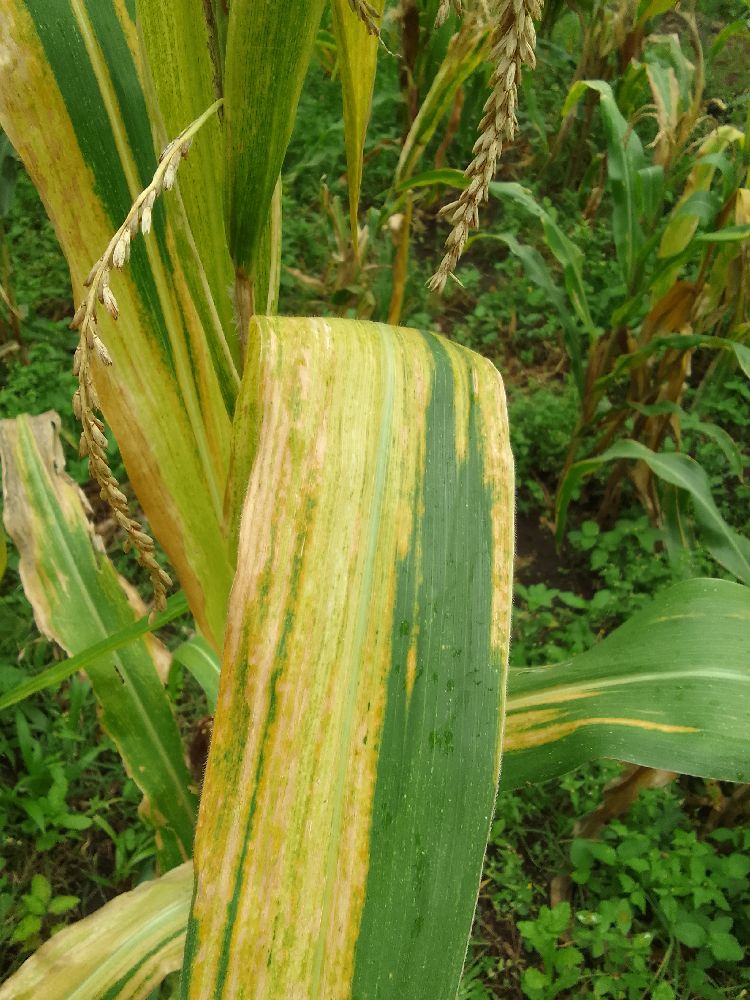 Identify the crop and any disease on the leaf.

maize, maize lethal necrosis
